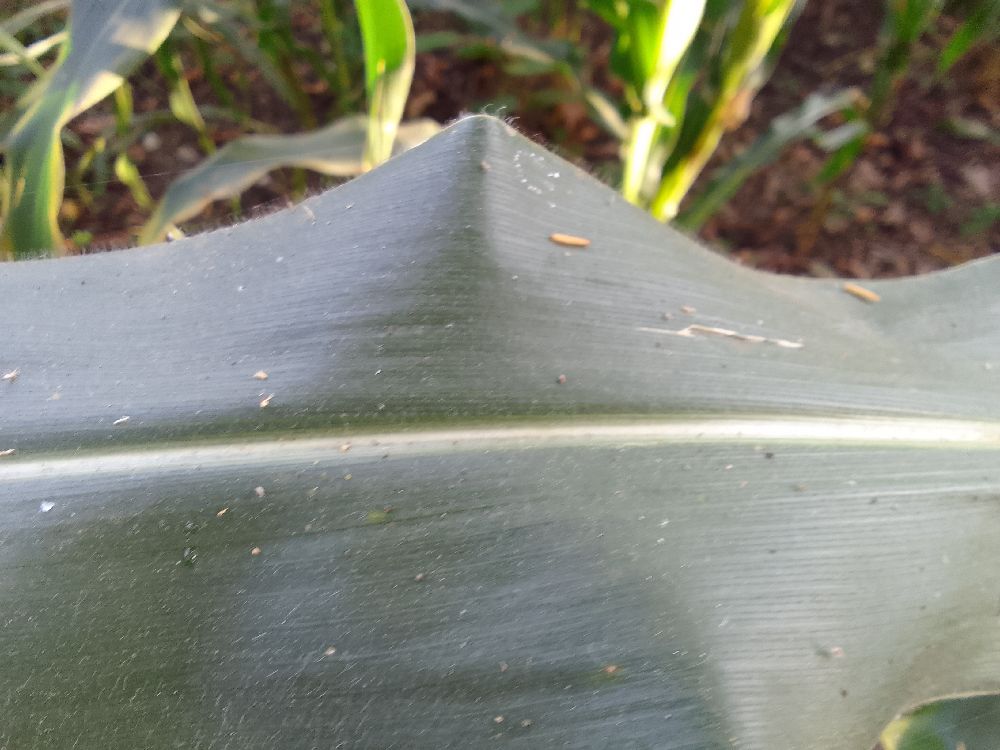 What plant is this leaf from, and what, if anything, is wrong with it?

maize, healthy
